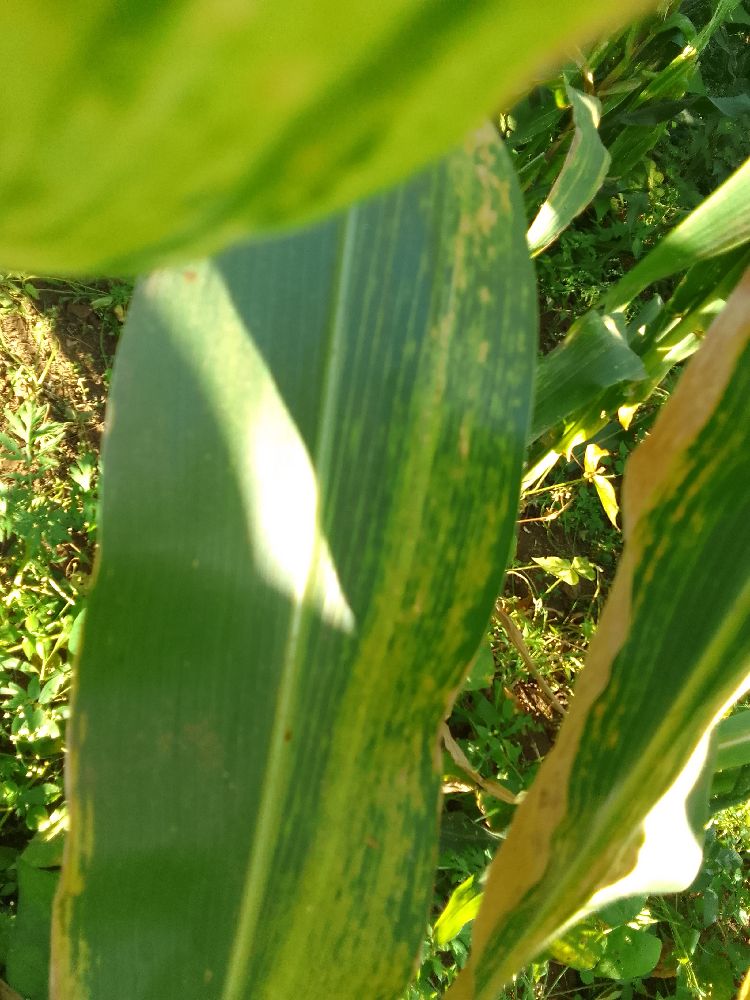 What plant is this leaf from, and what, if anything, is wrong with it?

maize, maize lethal necrosis
